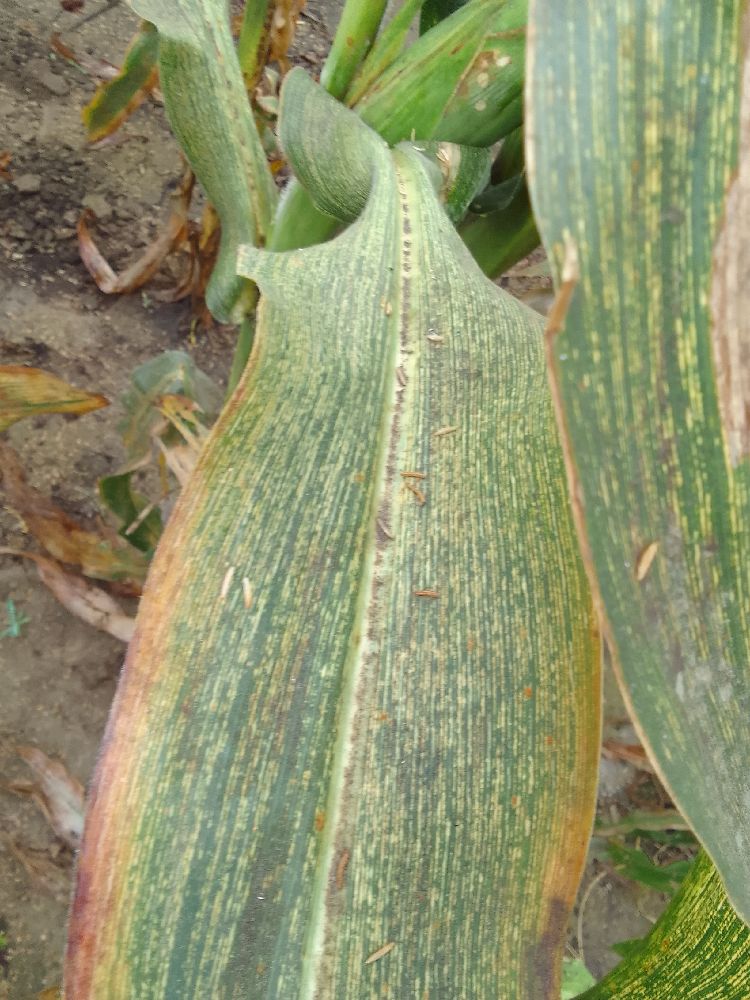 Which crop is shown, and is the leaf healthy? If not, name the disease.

maize, maize streak virus
